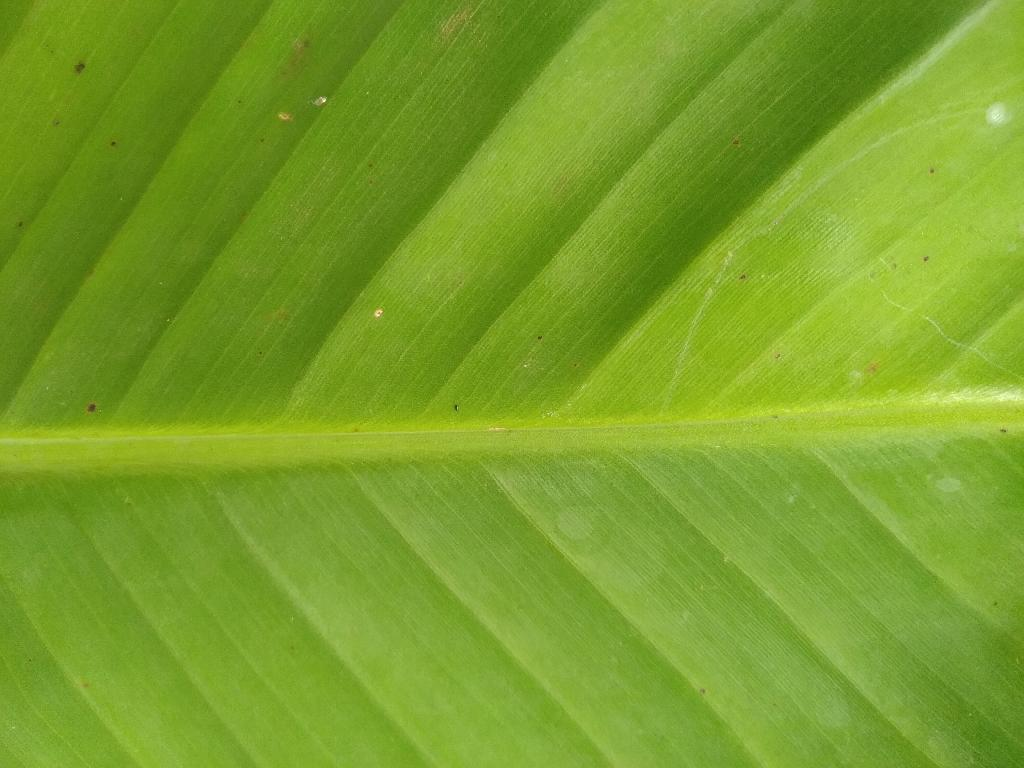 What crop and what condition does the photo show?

banana, healthy
